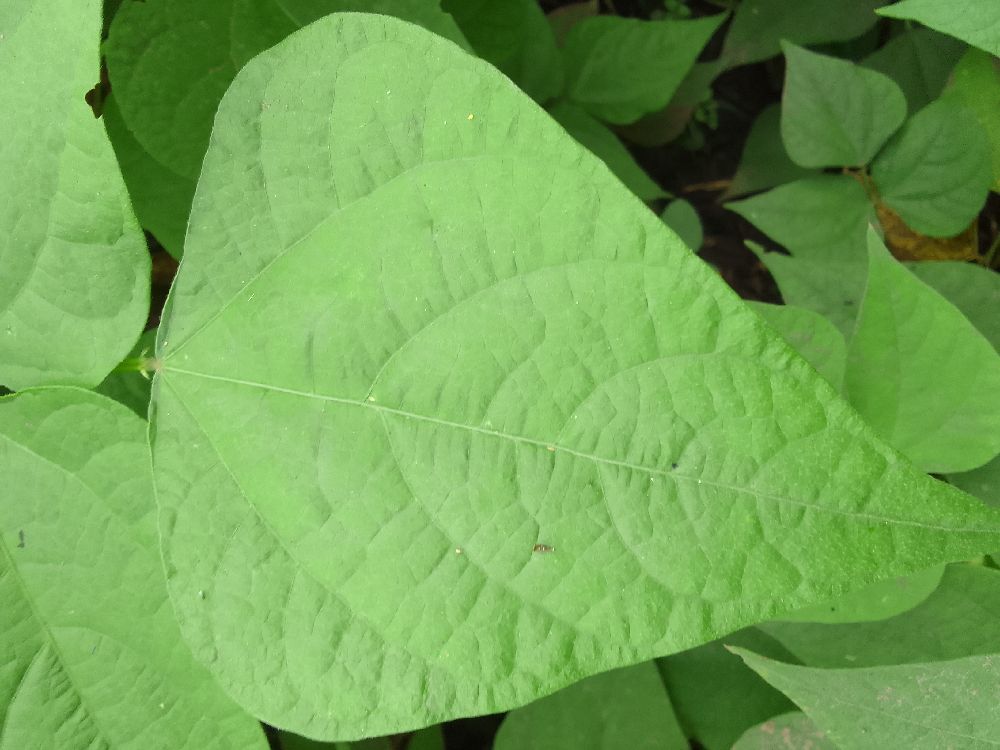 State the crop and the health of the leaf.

common bean, healthy
